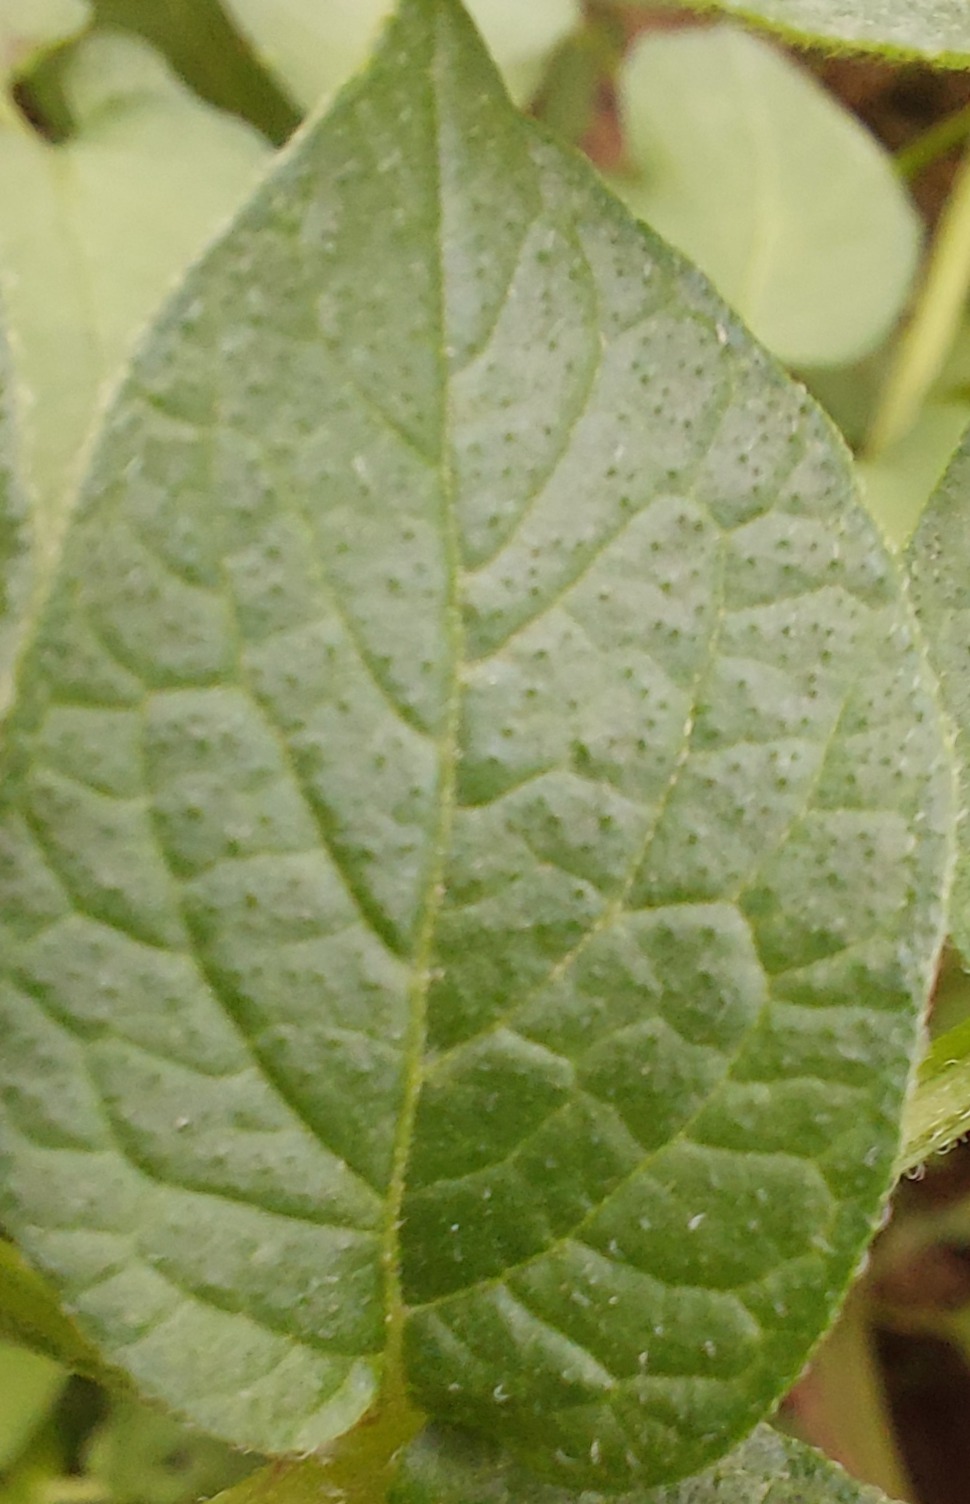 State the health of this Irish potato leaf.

healthy
